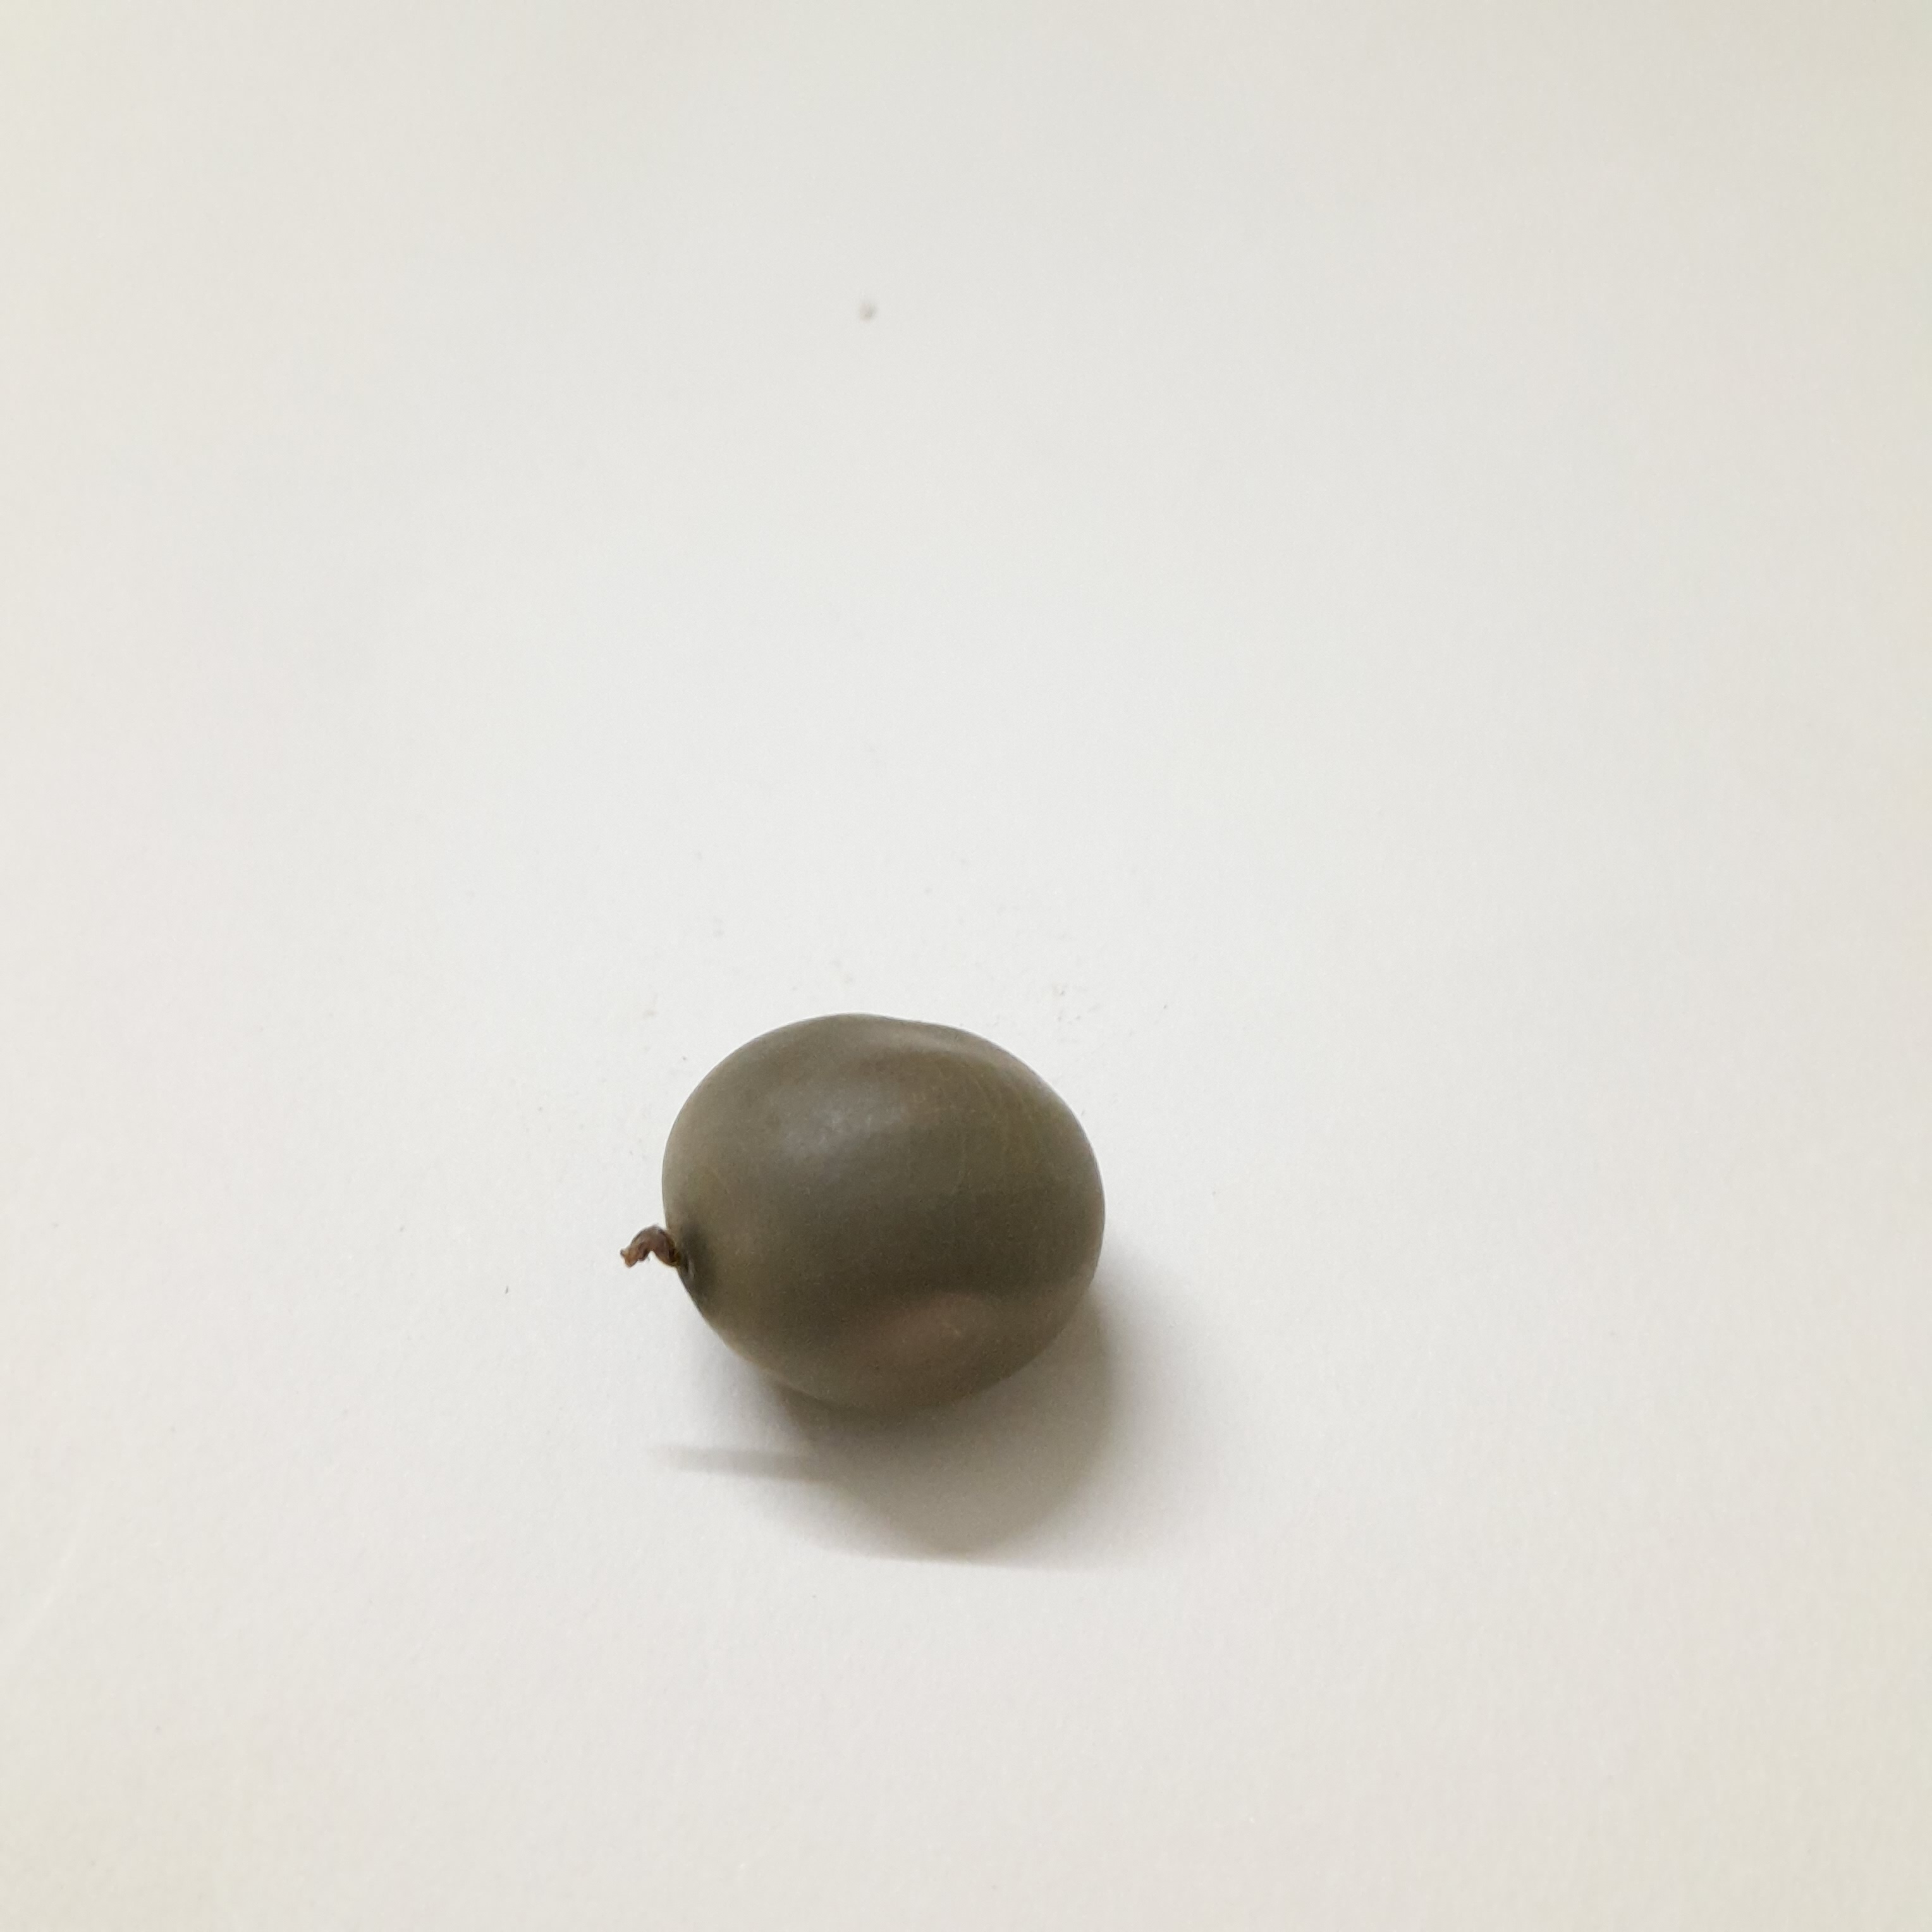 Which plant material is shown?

sagargota
